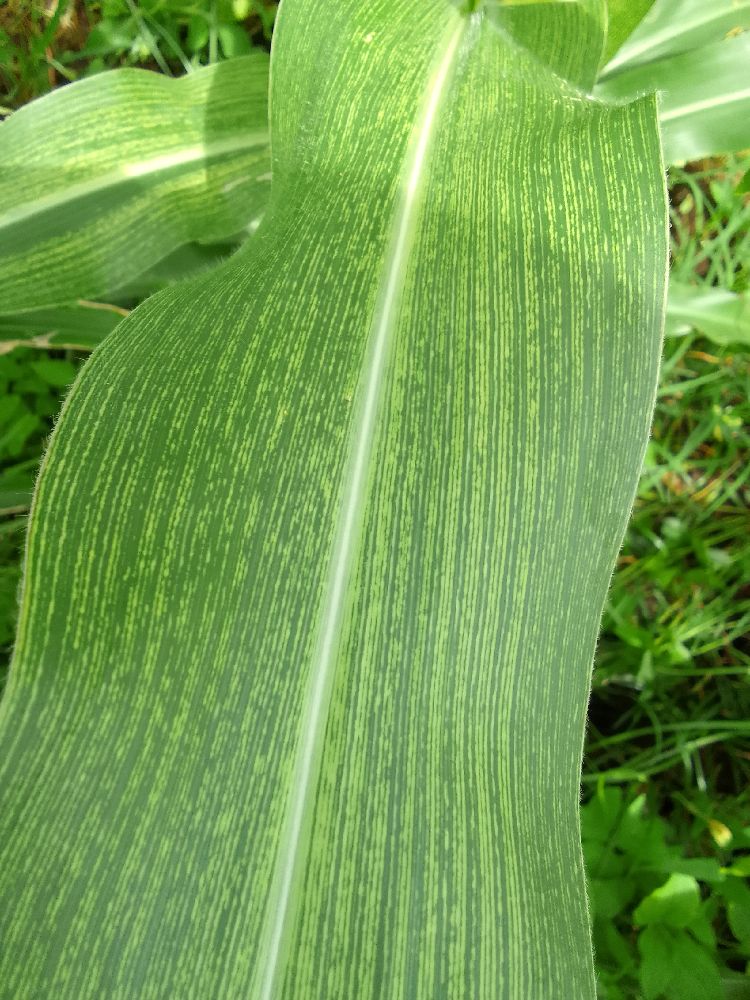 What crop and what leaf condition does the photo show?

maize, maize streak virus
